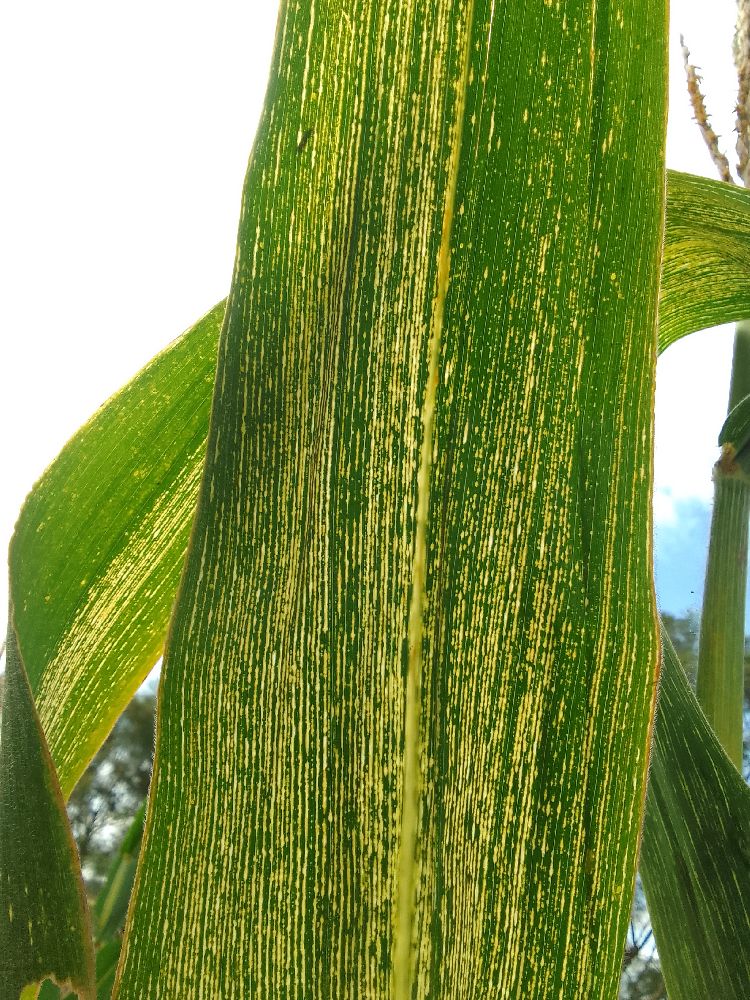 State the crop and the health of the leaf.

maize, maize streak virus
